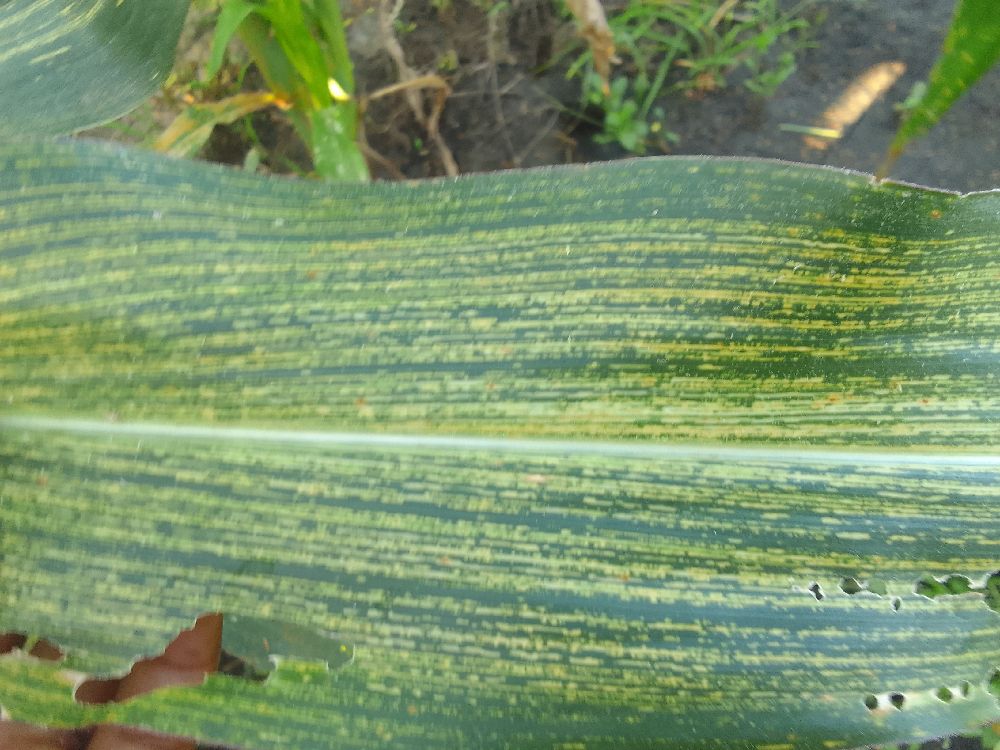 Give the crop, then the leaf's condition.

maize, maize streak virus
